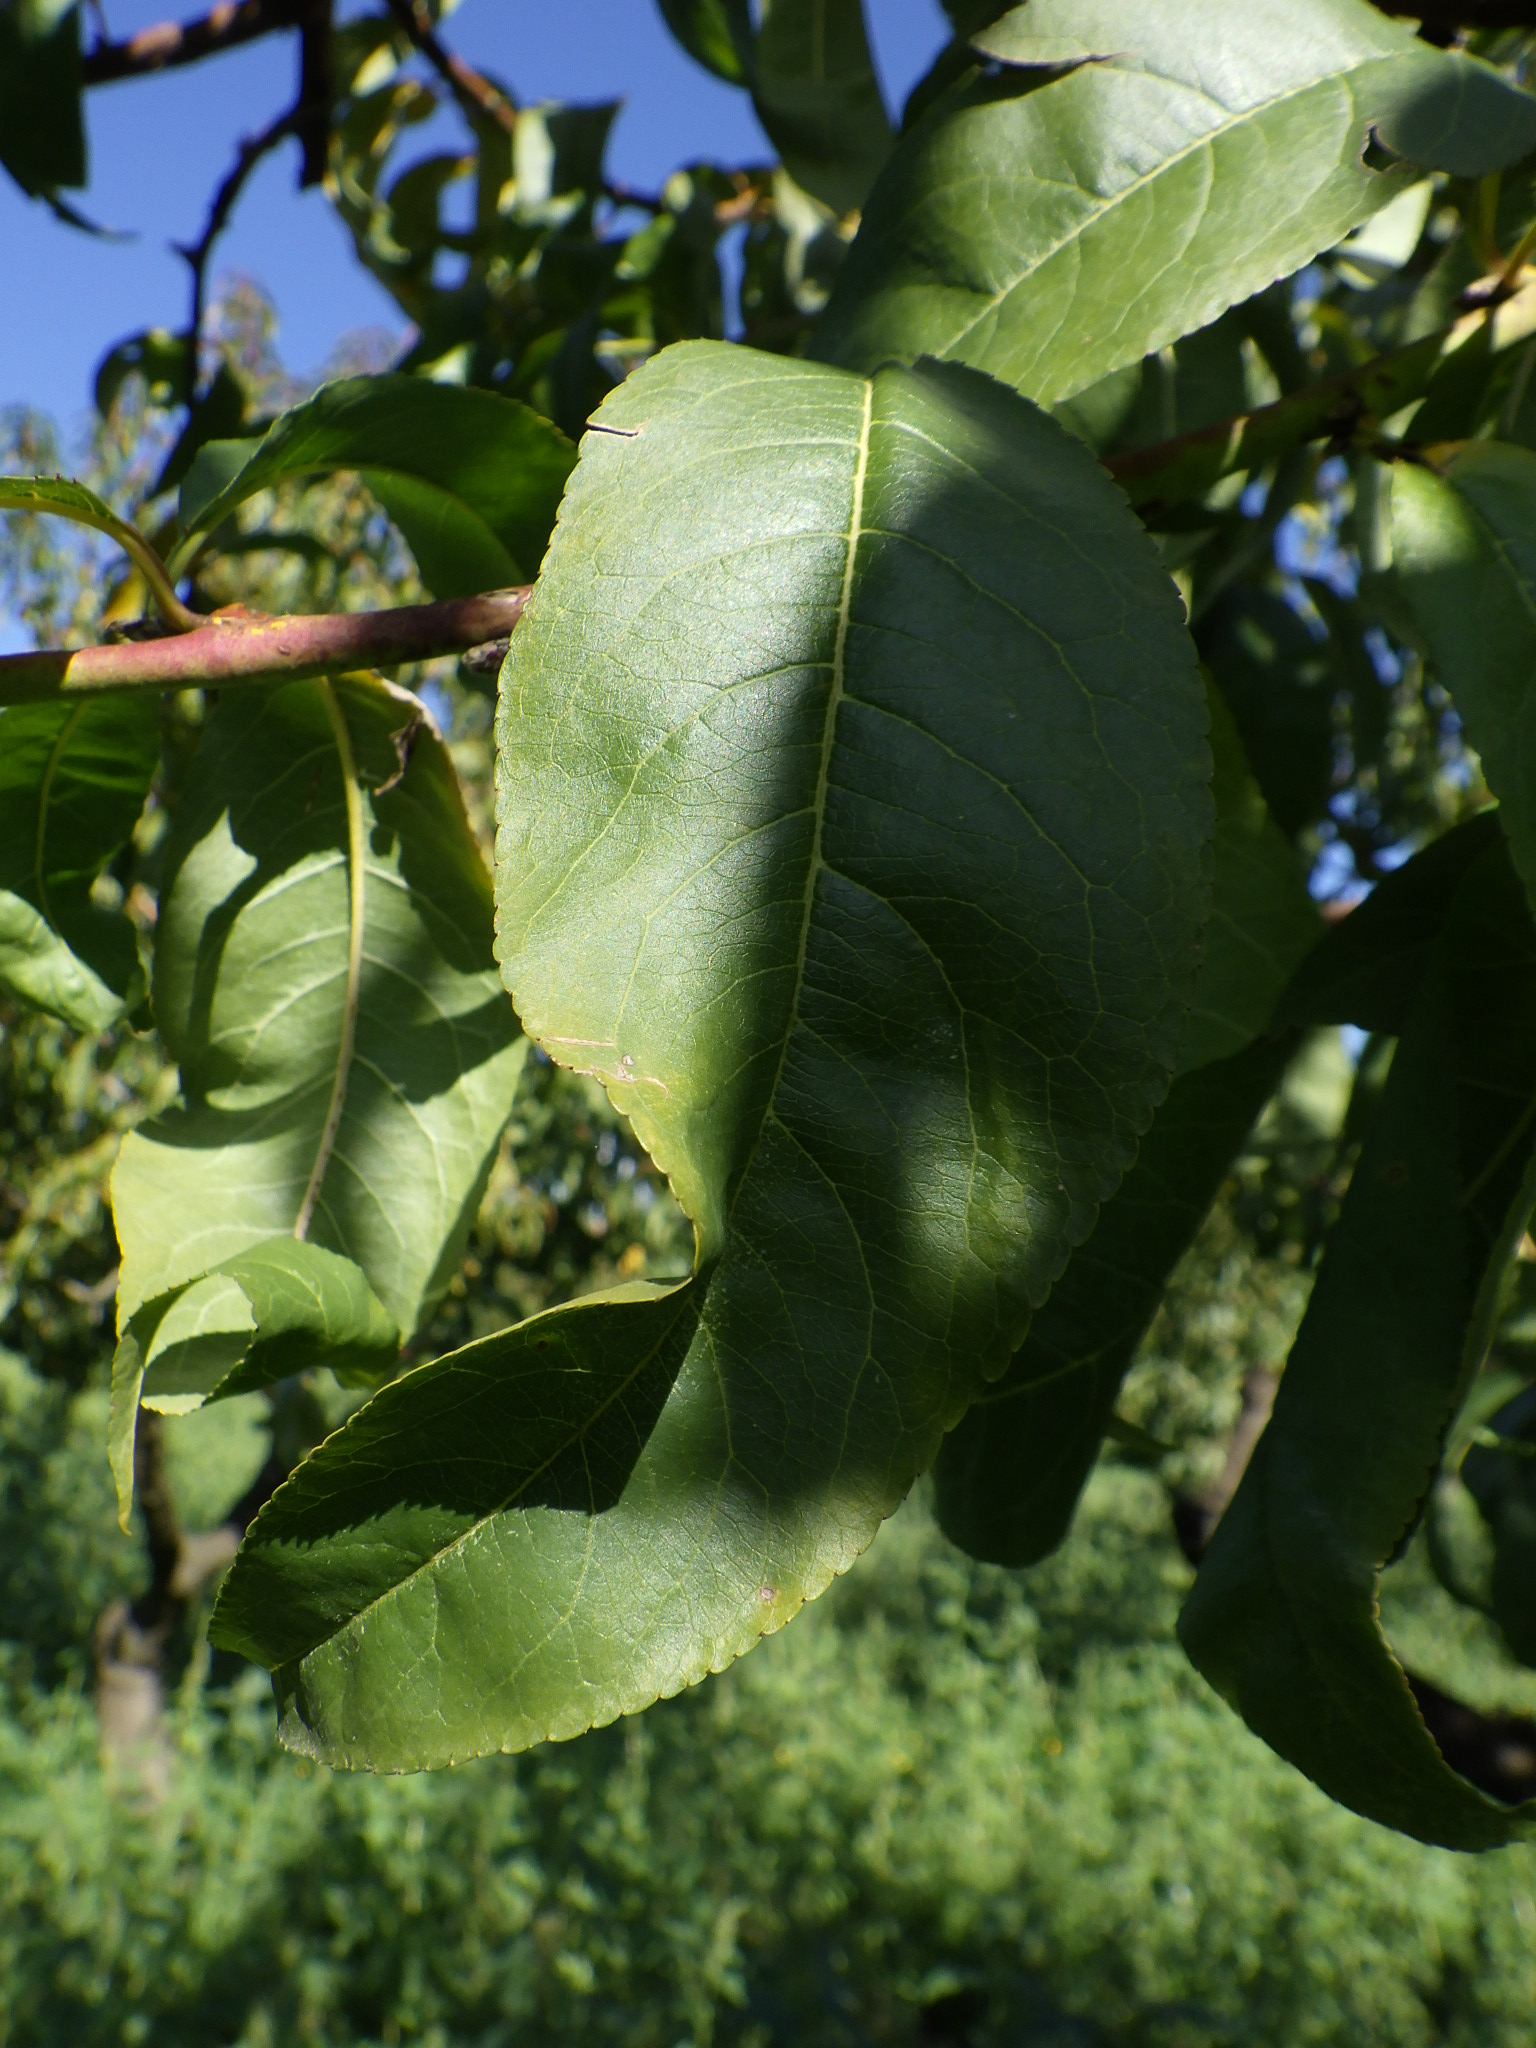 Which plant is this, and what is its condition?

peach, healthy
